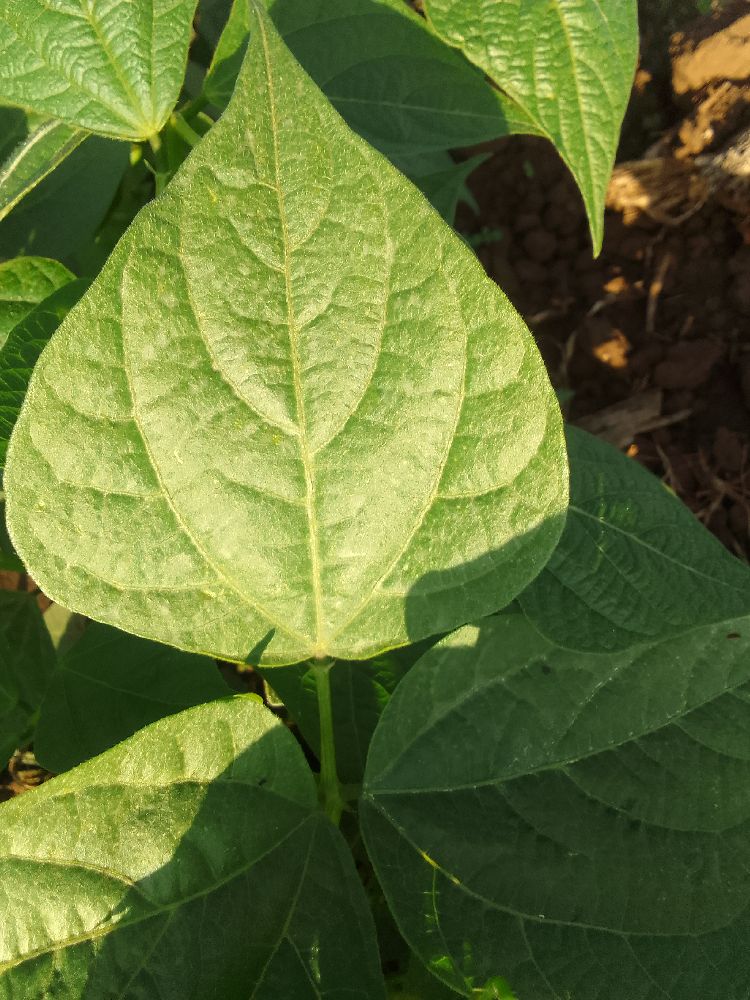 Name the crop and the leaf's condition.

common bean, healthy
